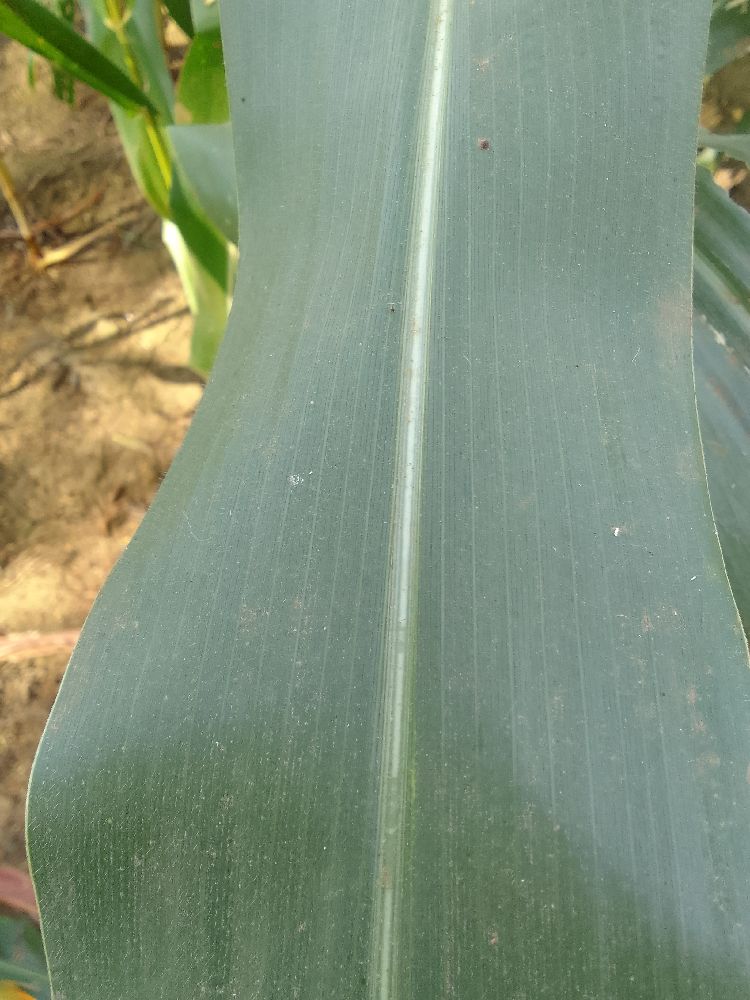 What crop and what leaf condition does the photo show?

maize, healthy
